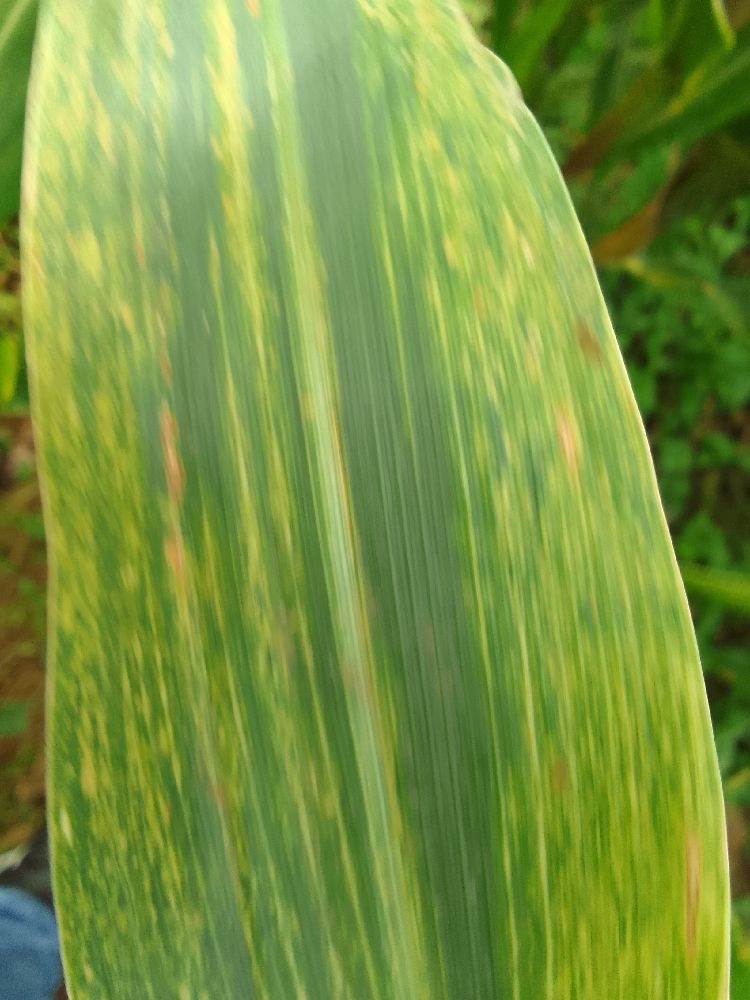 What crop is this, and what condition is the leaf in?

maize, maize lethal necrosis
